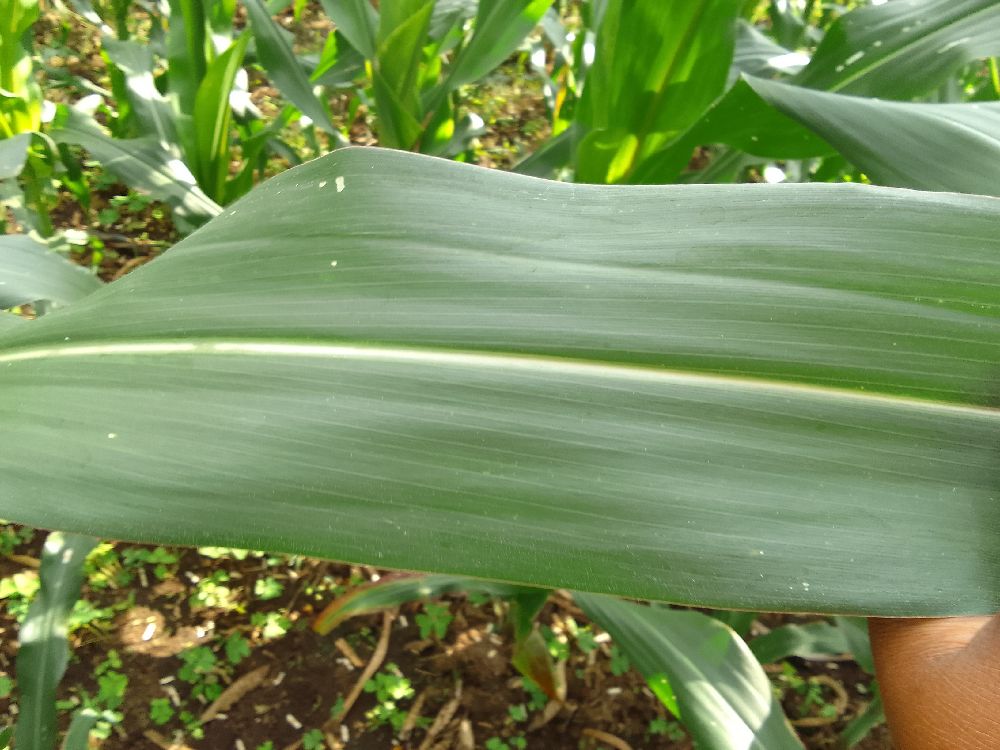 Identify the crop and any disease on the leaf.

maize, healthy
